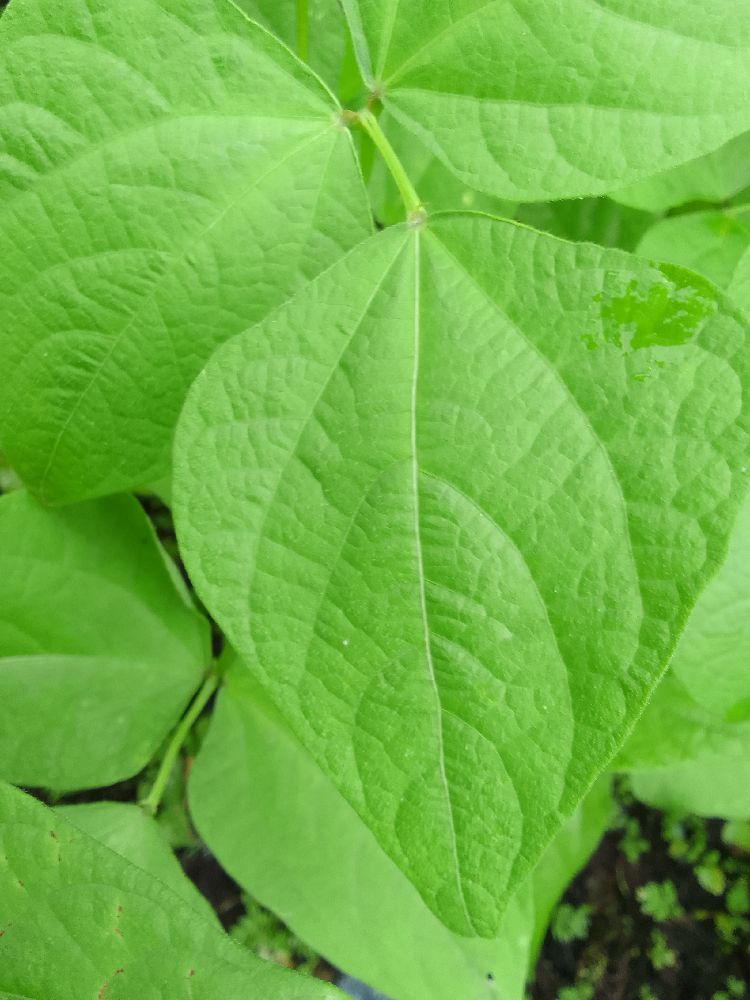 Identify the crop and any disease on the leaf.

common bean, healthy
